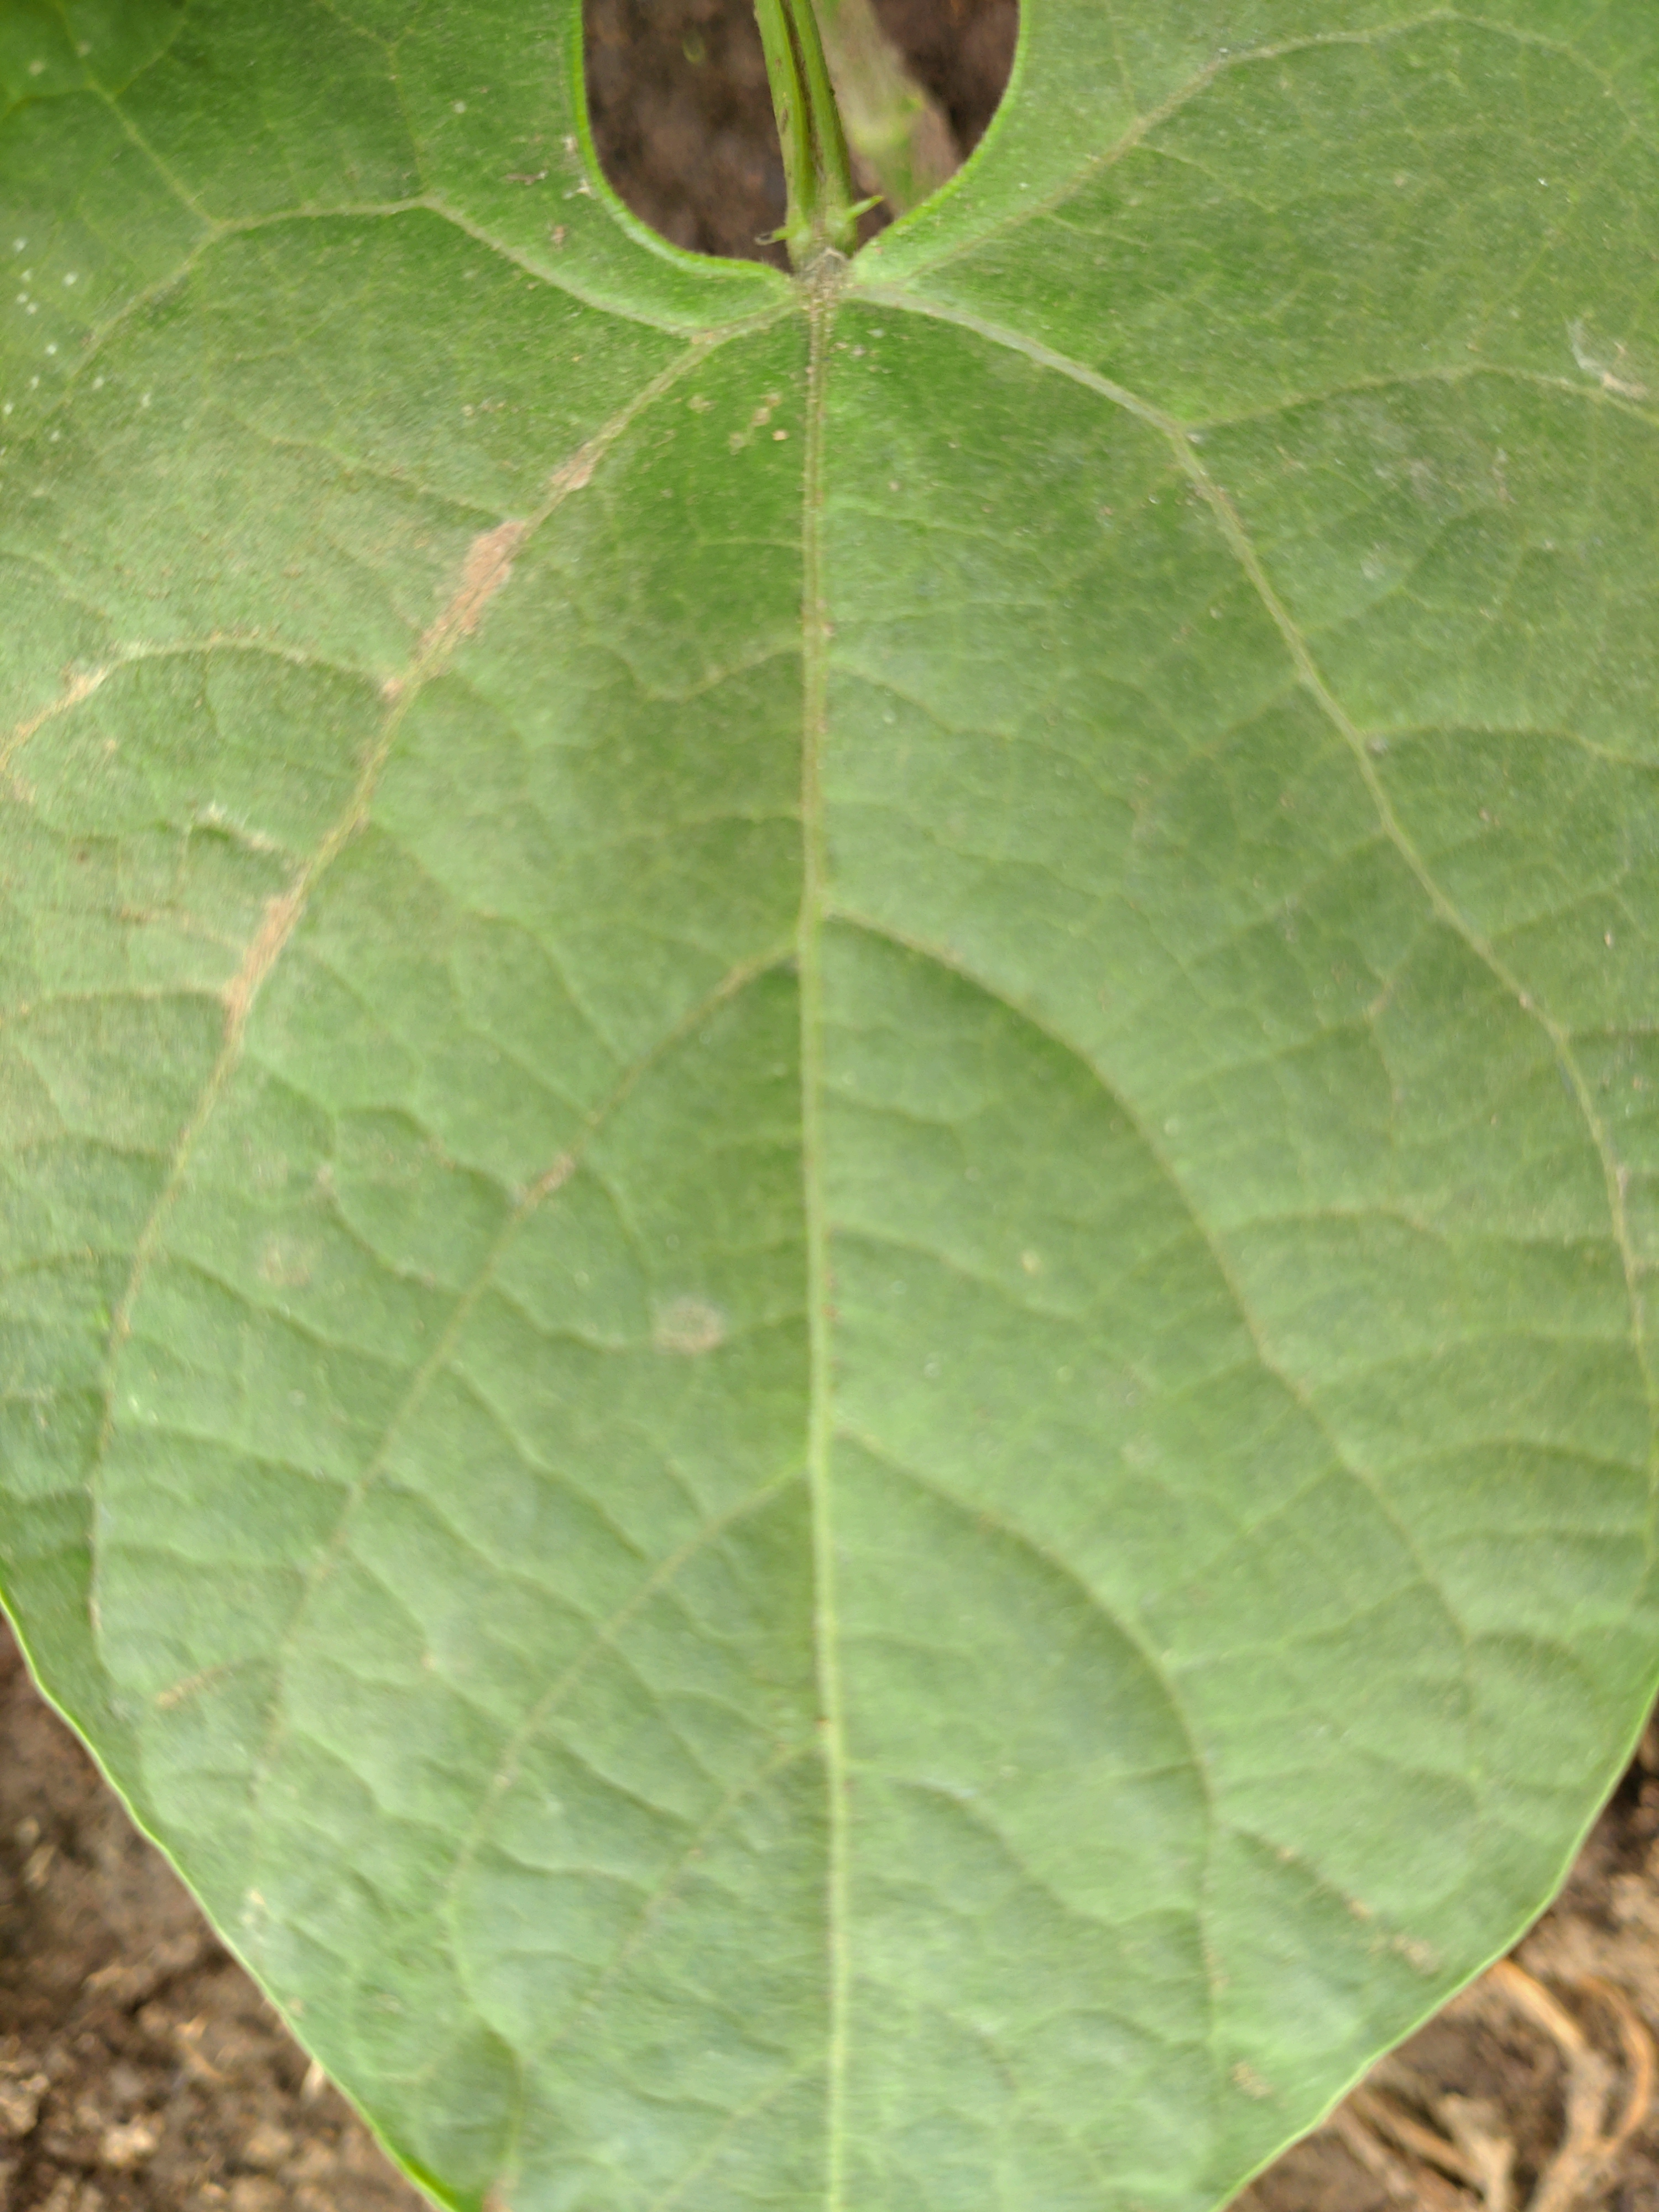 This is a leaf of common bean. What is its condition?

healthy
